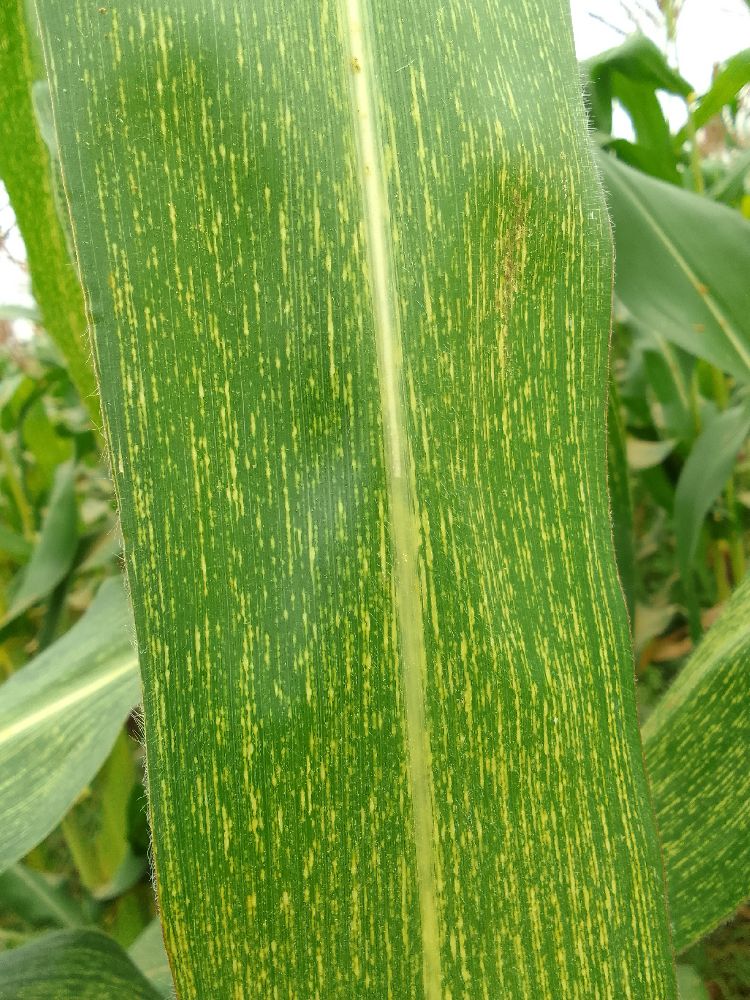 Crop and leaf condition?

maize, maize streak virus
